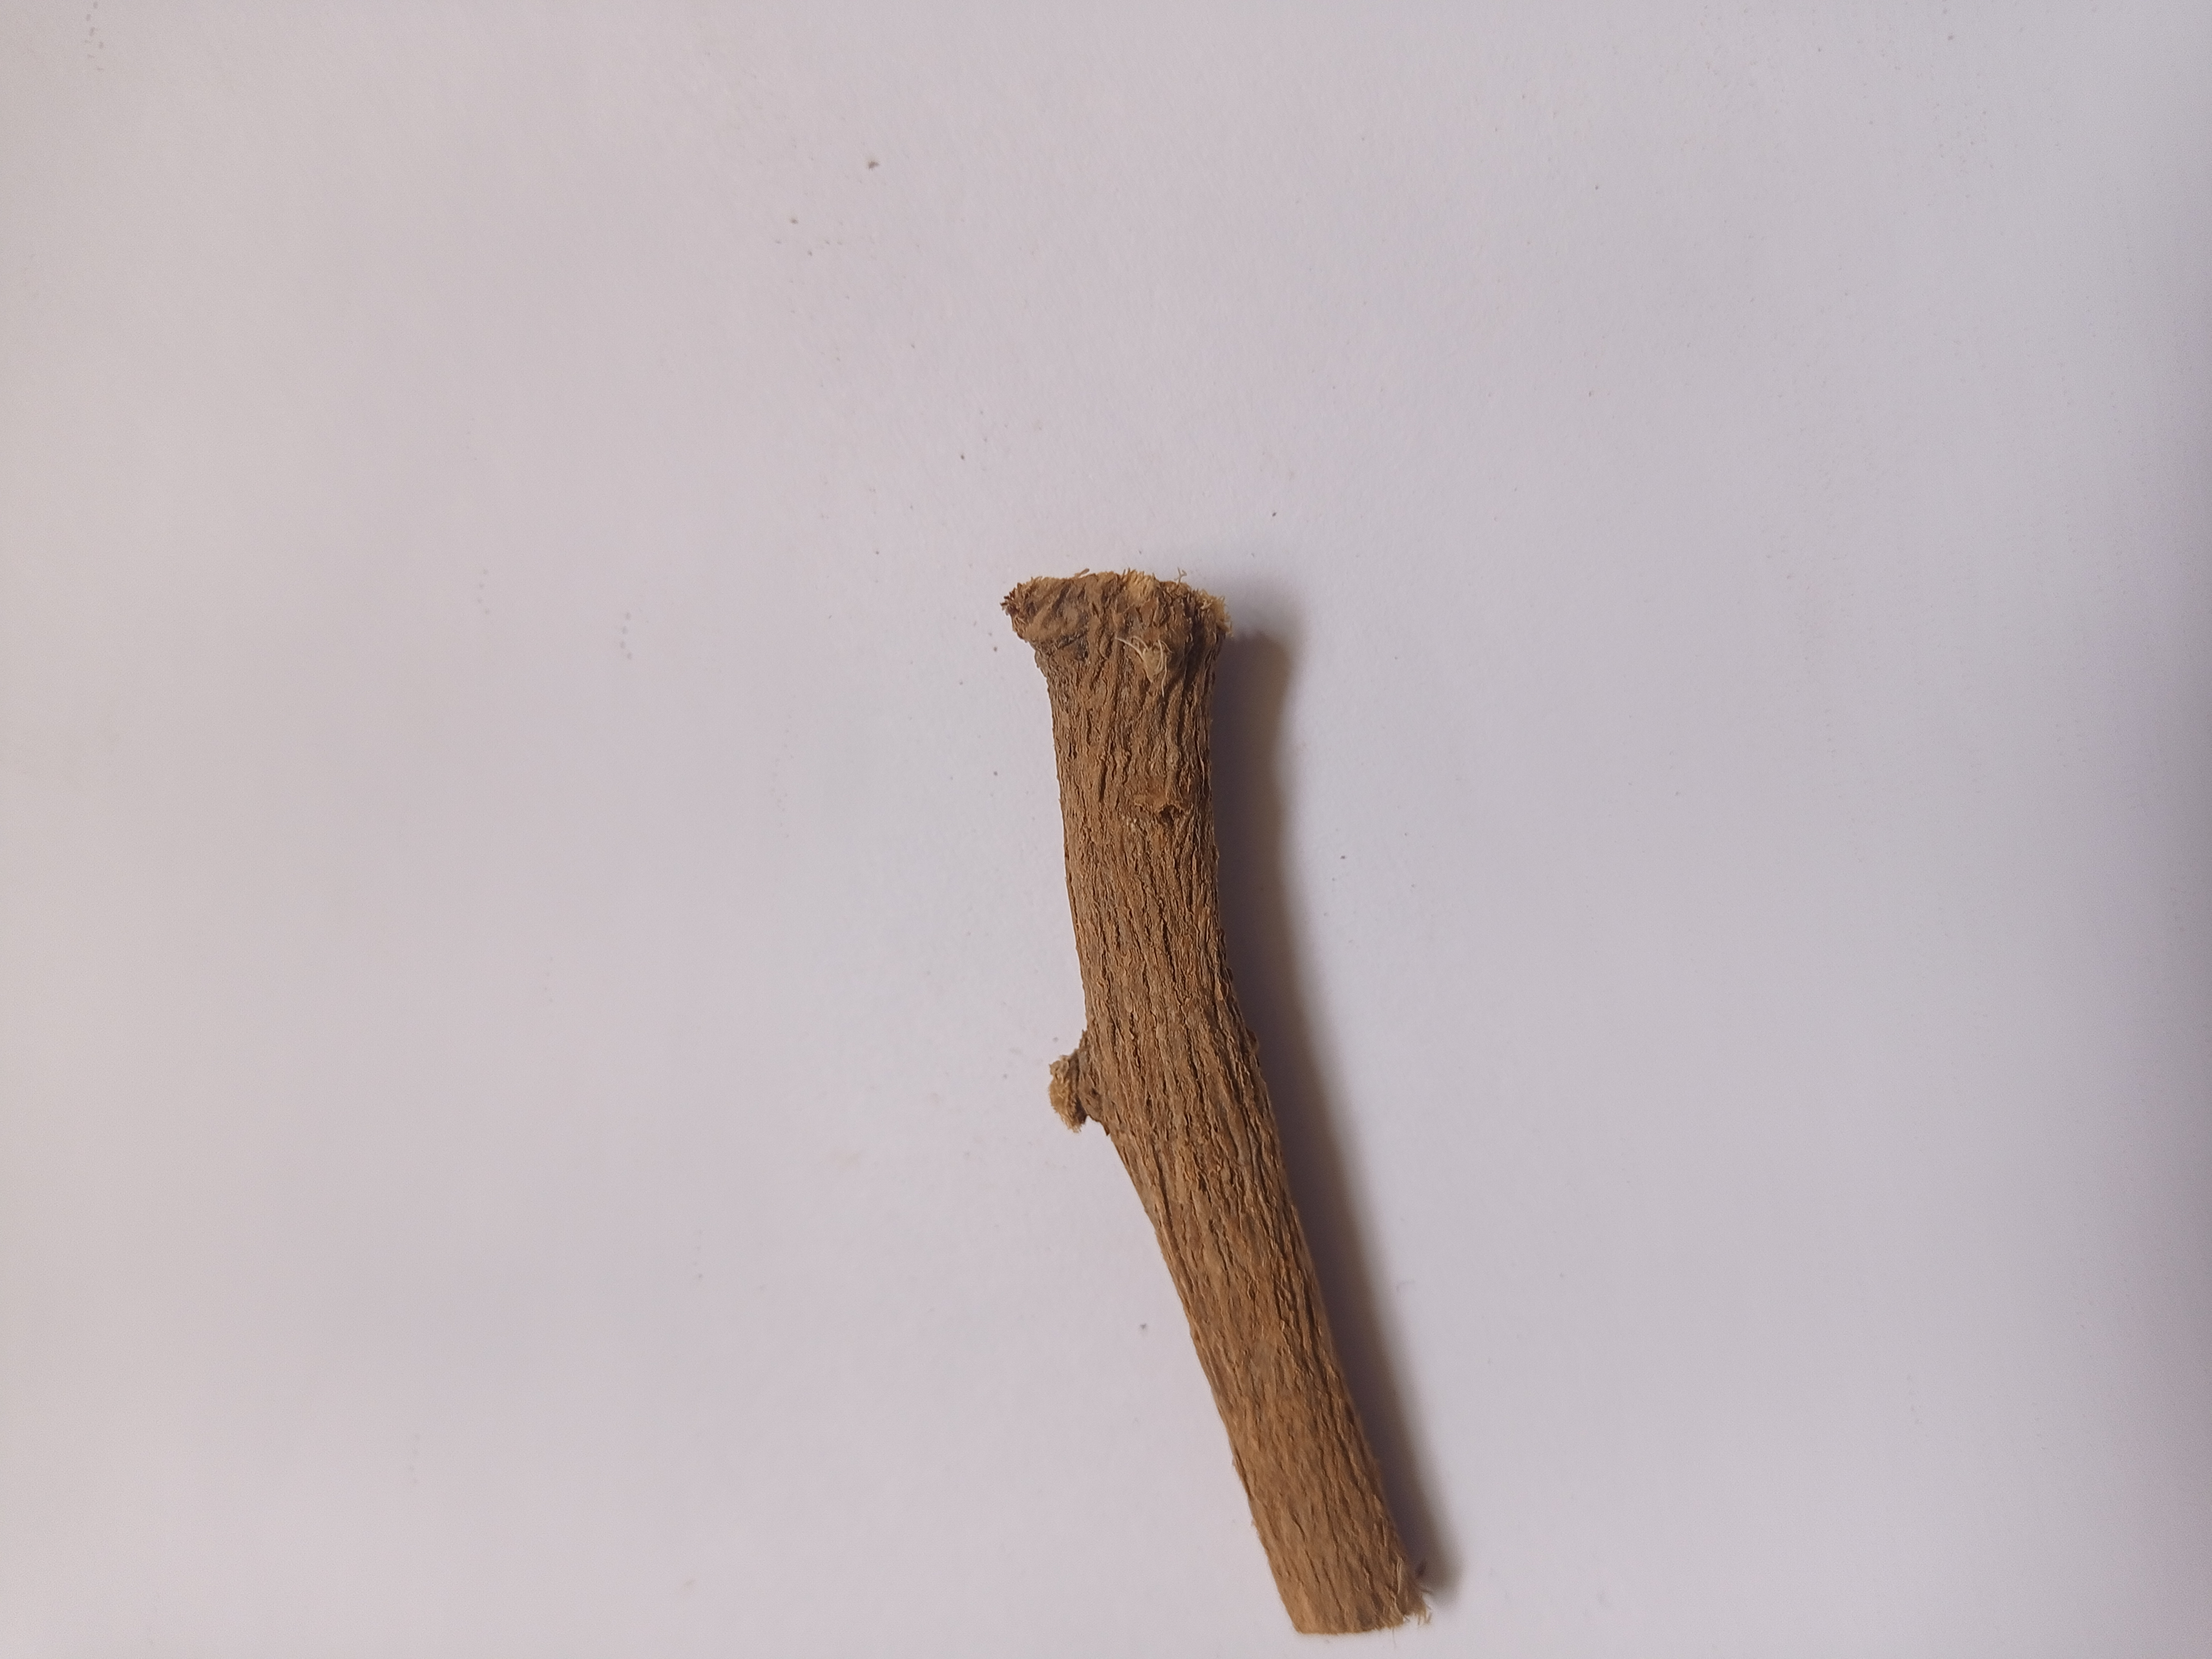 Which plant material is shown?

jesthamadh
